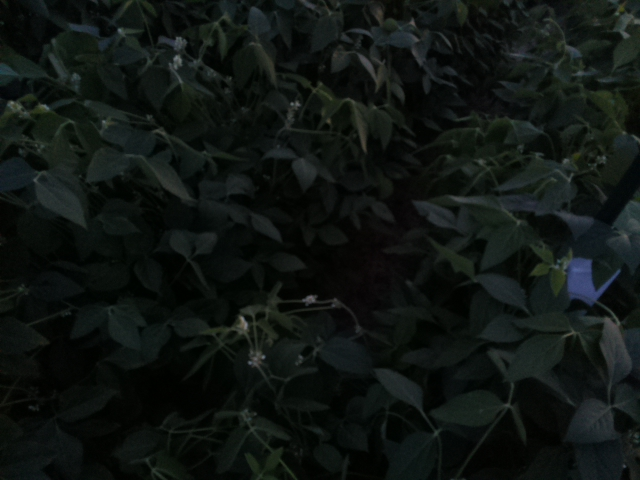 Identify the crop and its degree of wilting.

soybean, leaves with no wilting
